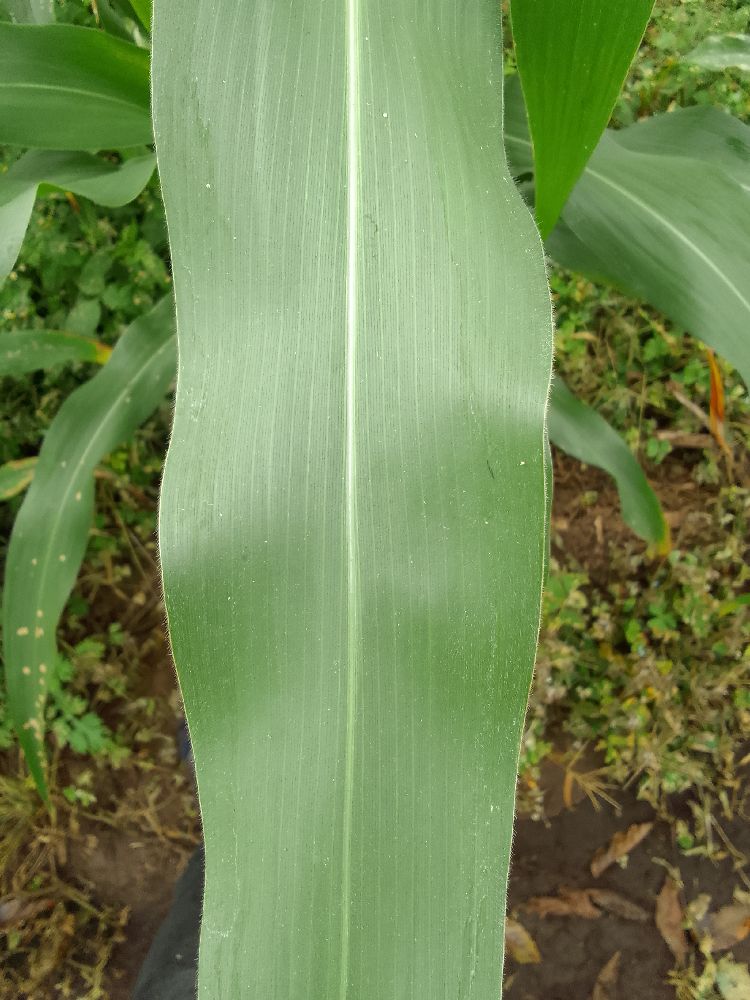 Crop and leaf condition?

maize, healthy
